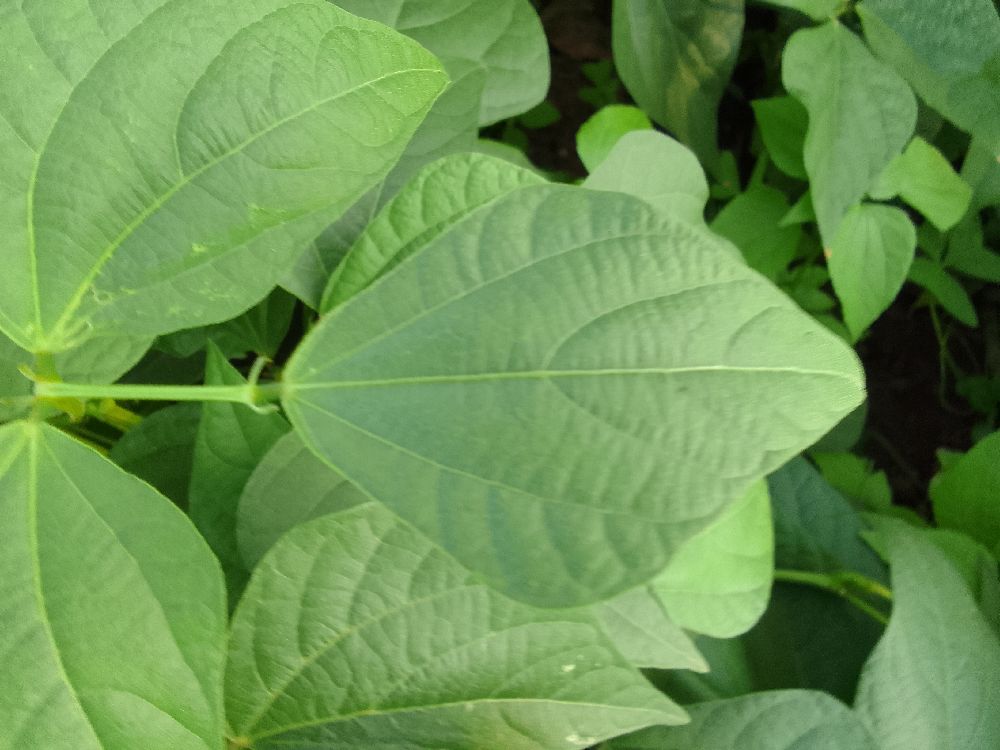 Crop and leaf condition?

common bean, healthy
